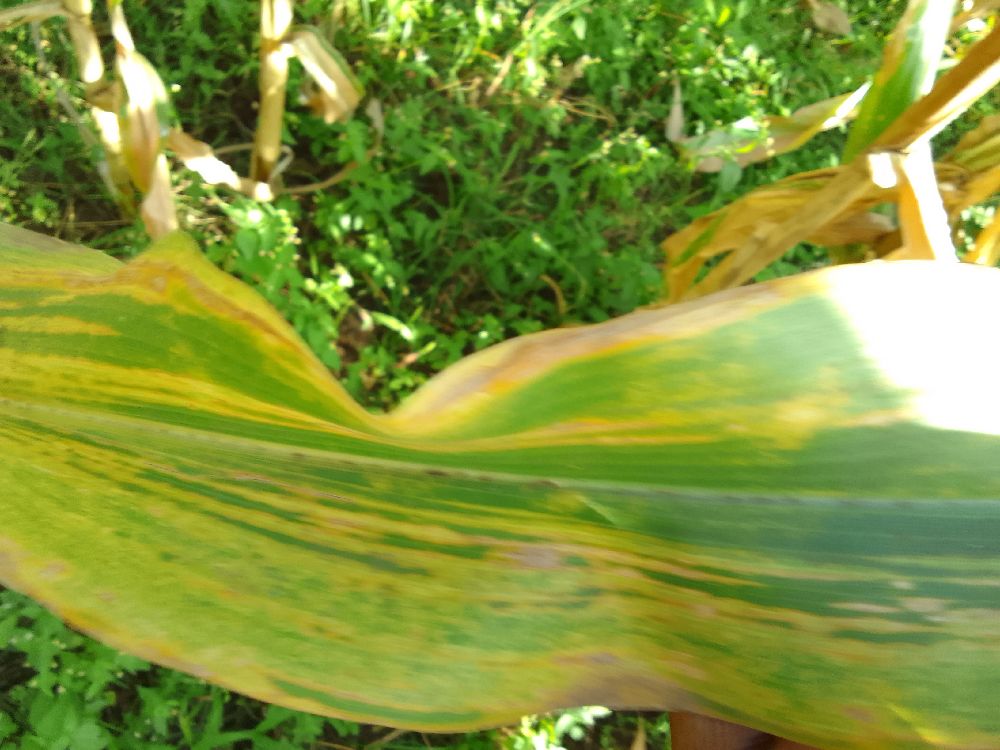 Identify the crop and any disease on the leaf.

maize, maize lethal necrosis
